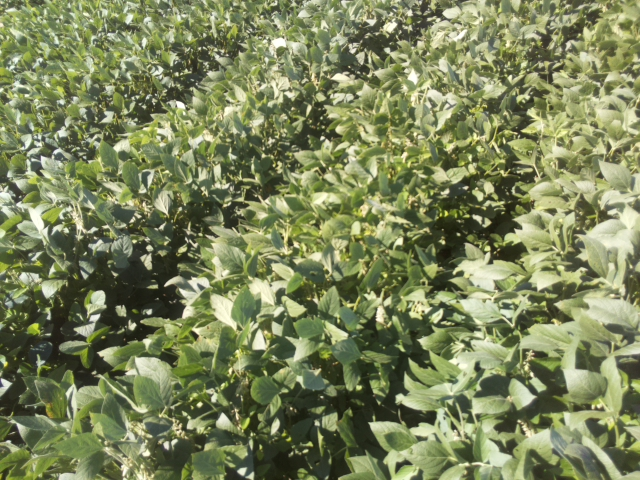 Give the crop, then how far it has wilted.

soybean, slight leaflet or petiole turgor loss in upper canopy
